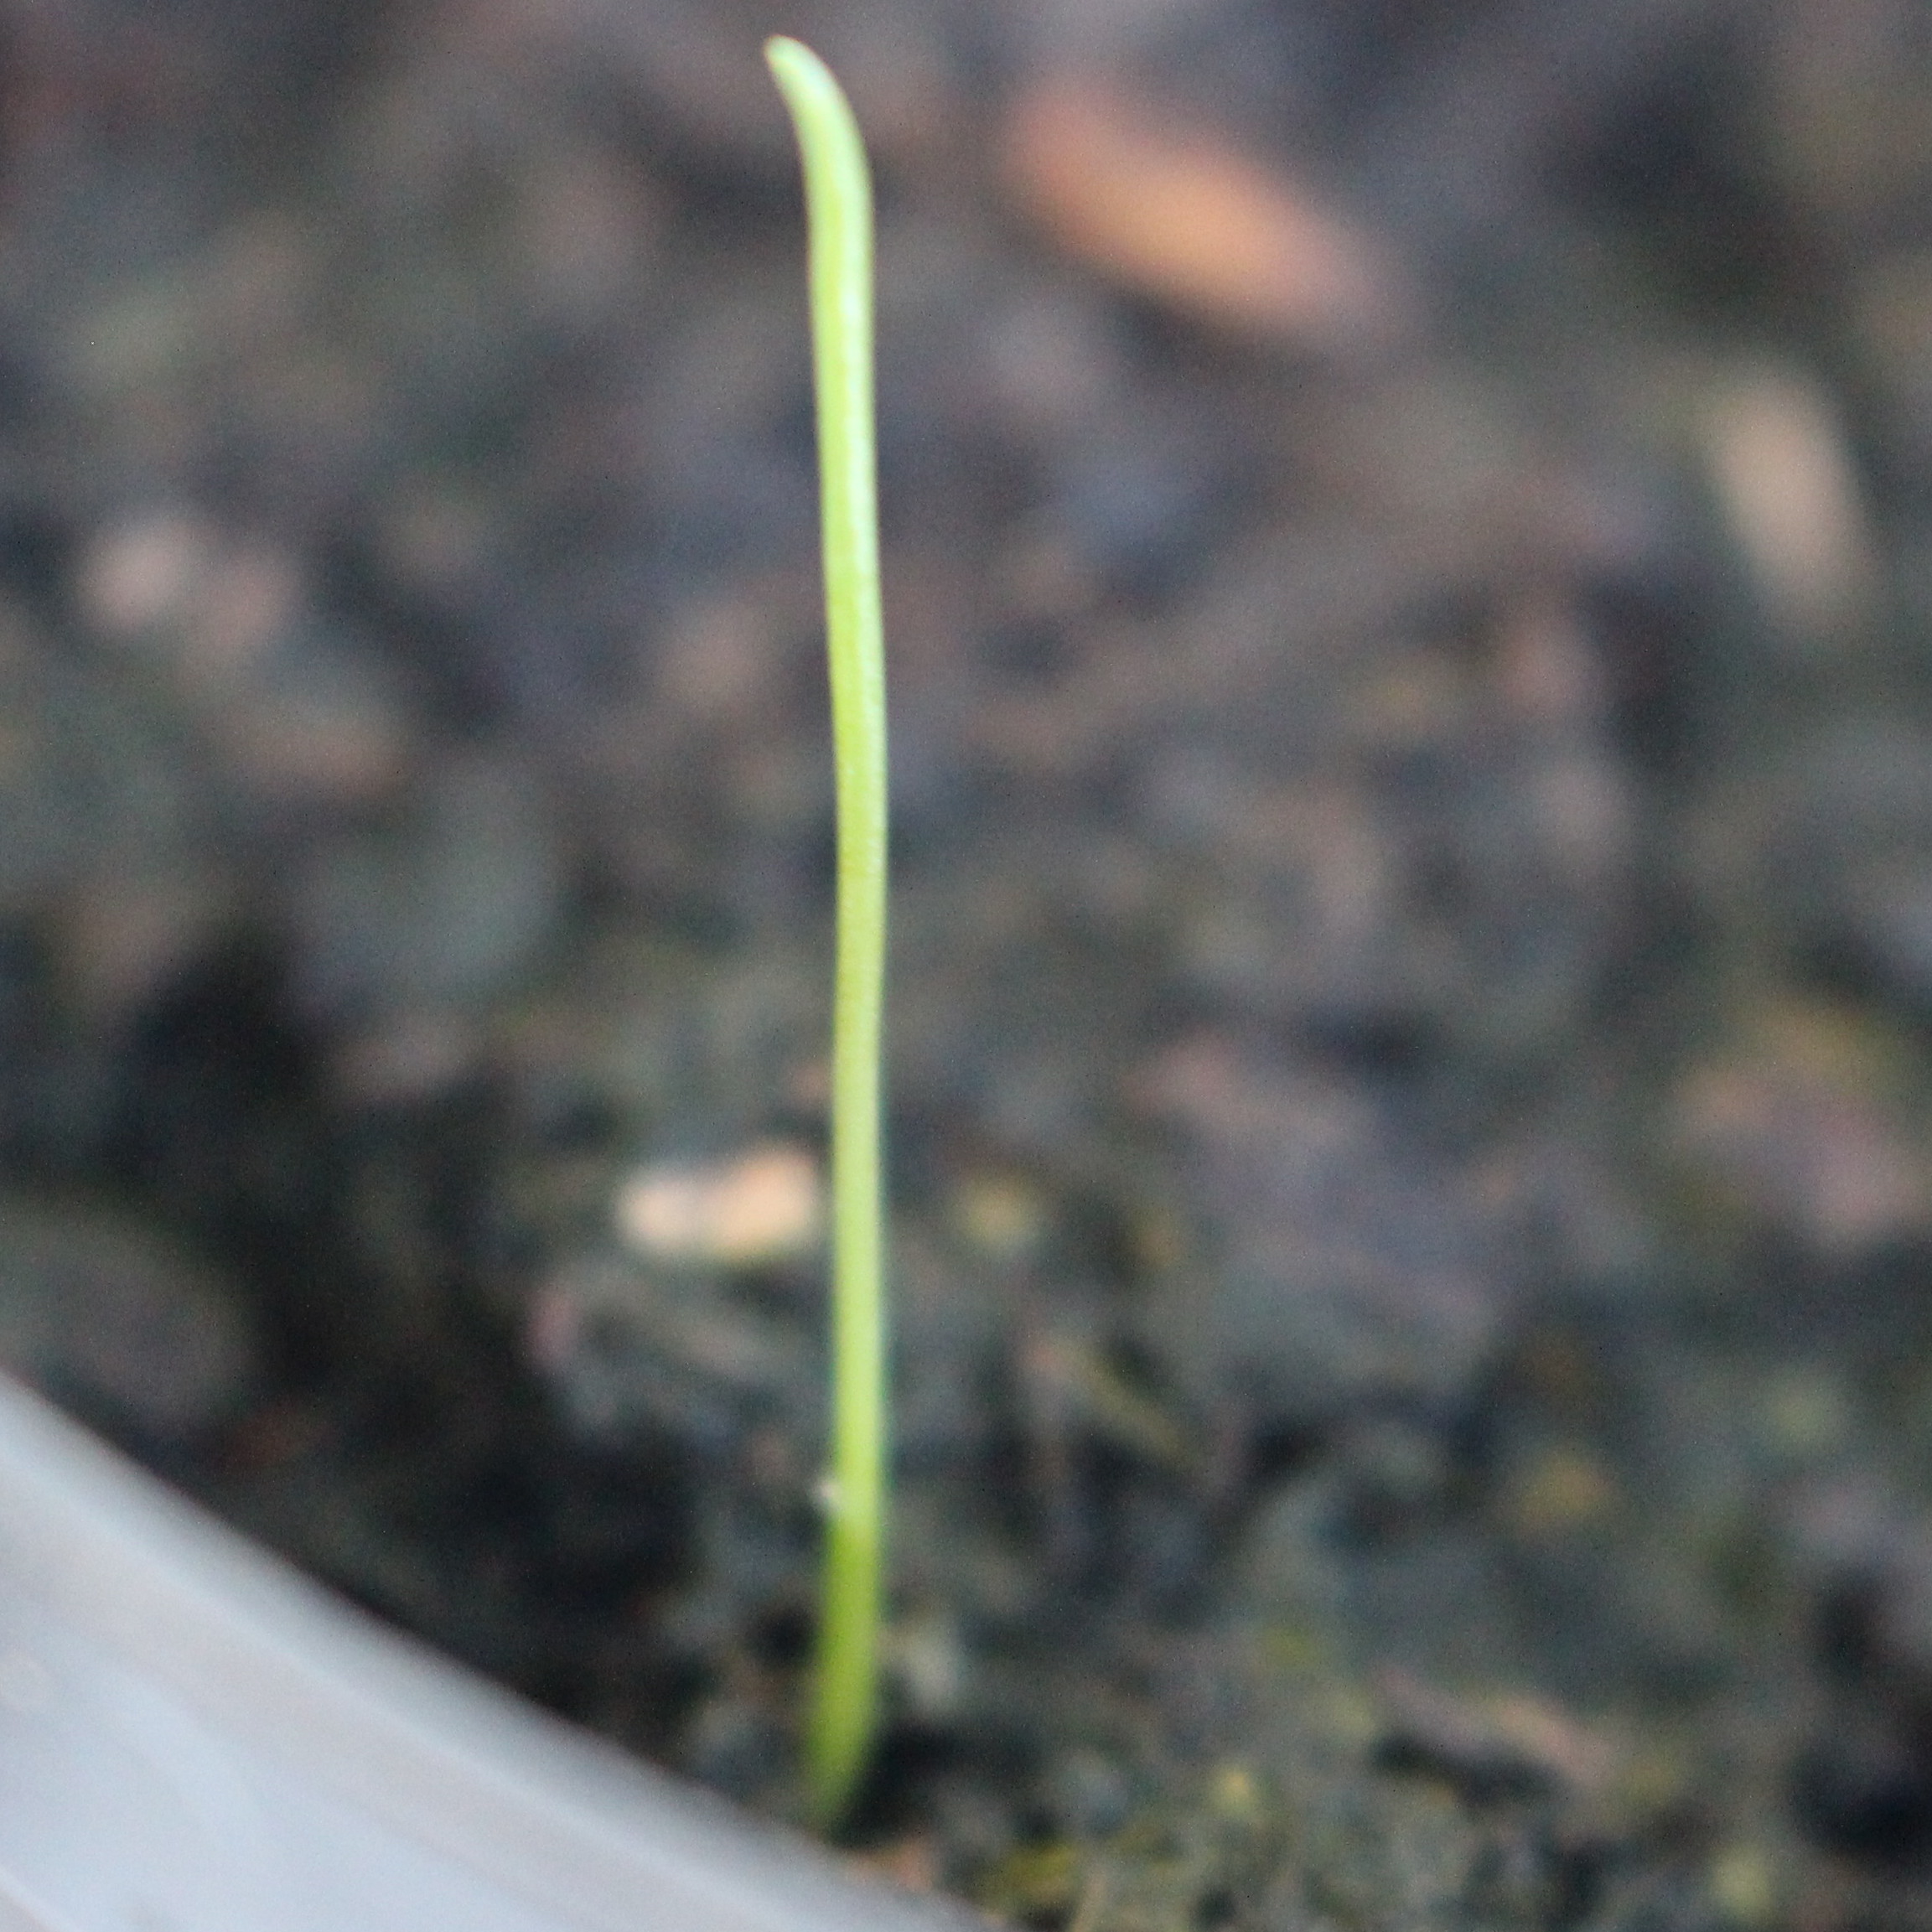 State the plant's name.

Lolium multiflorum
